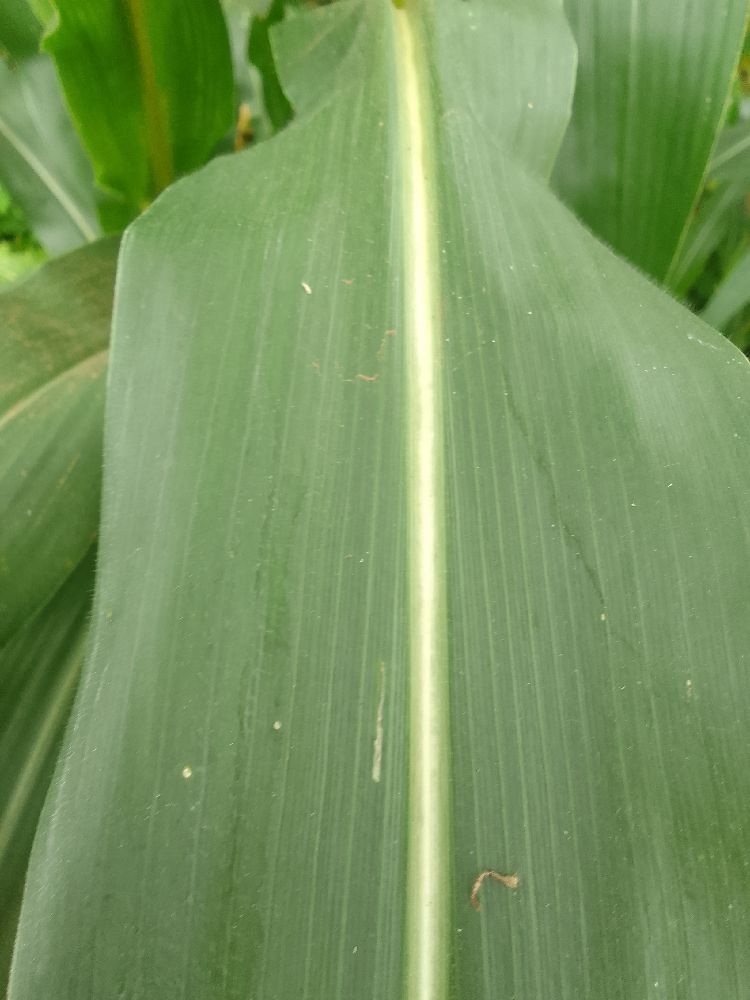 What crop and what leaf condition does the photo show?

maize, healthy
